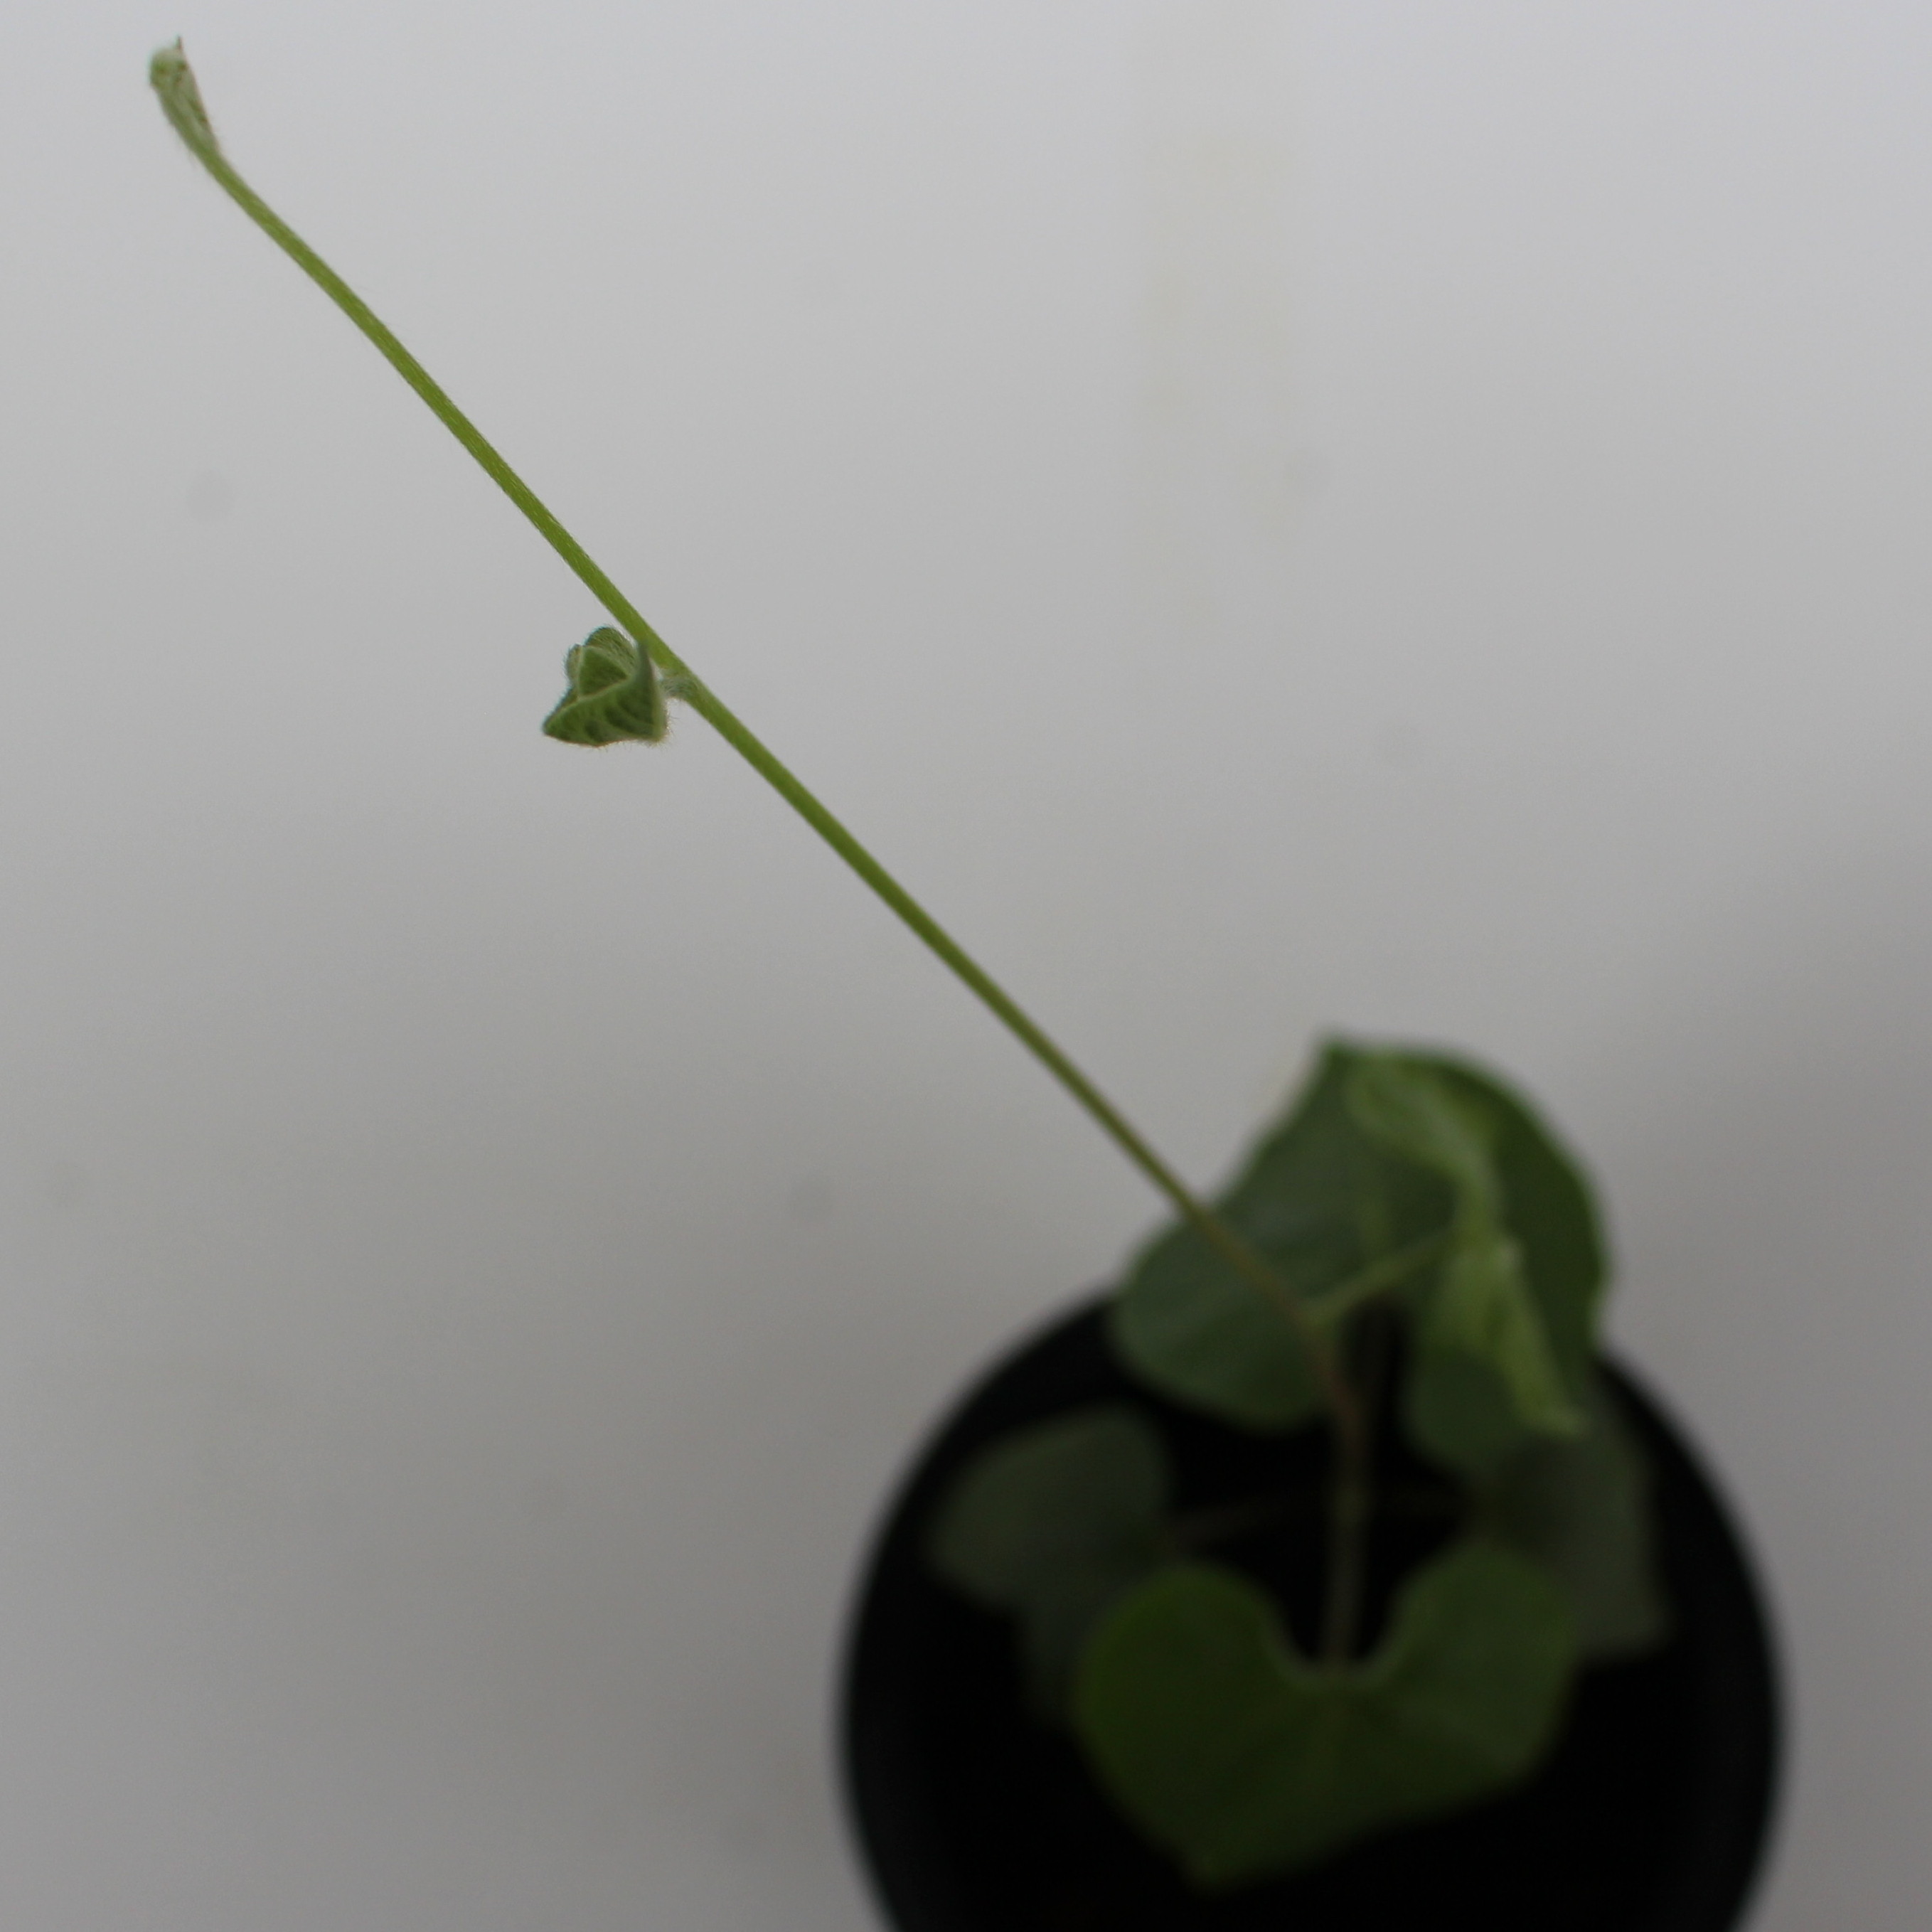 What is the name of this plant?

Convolvulus arvensis
